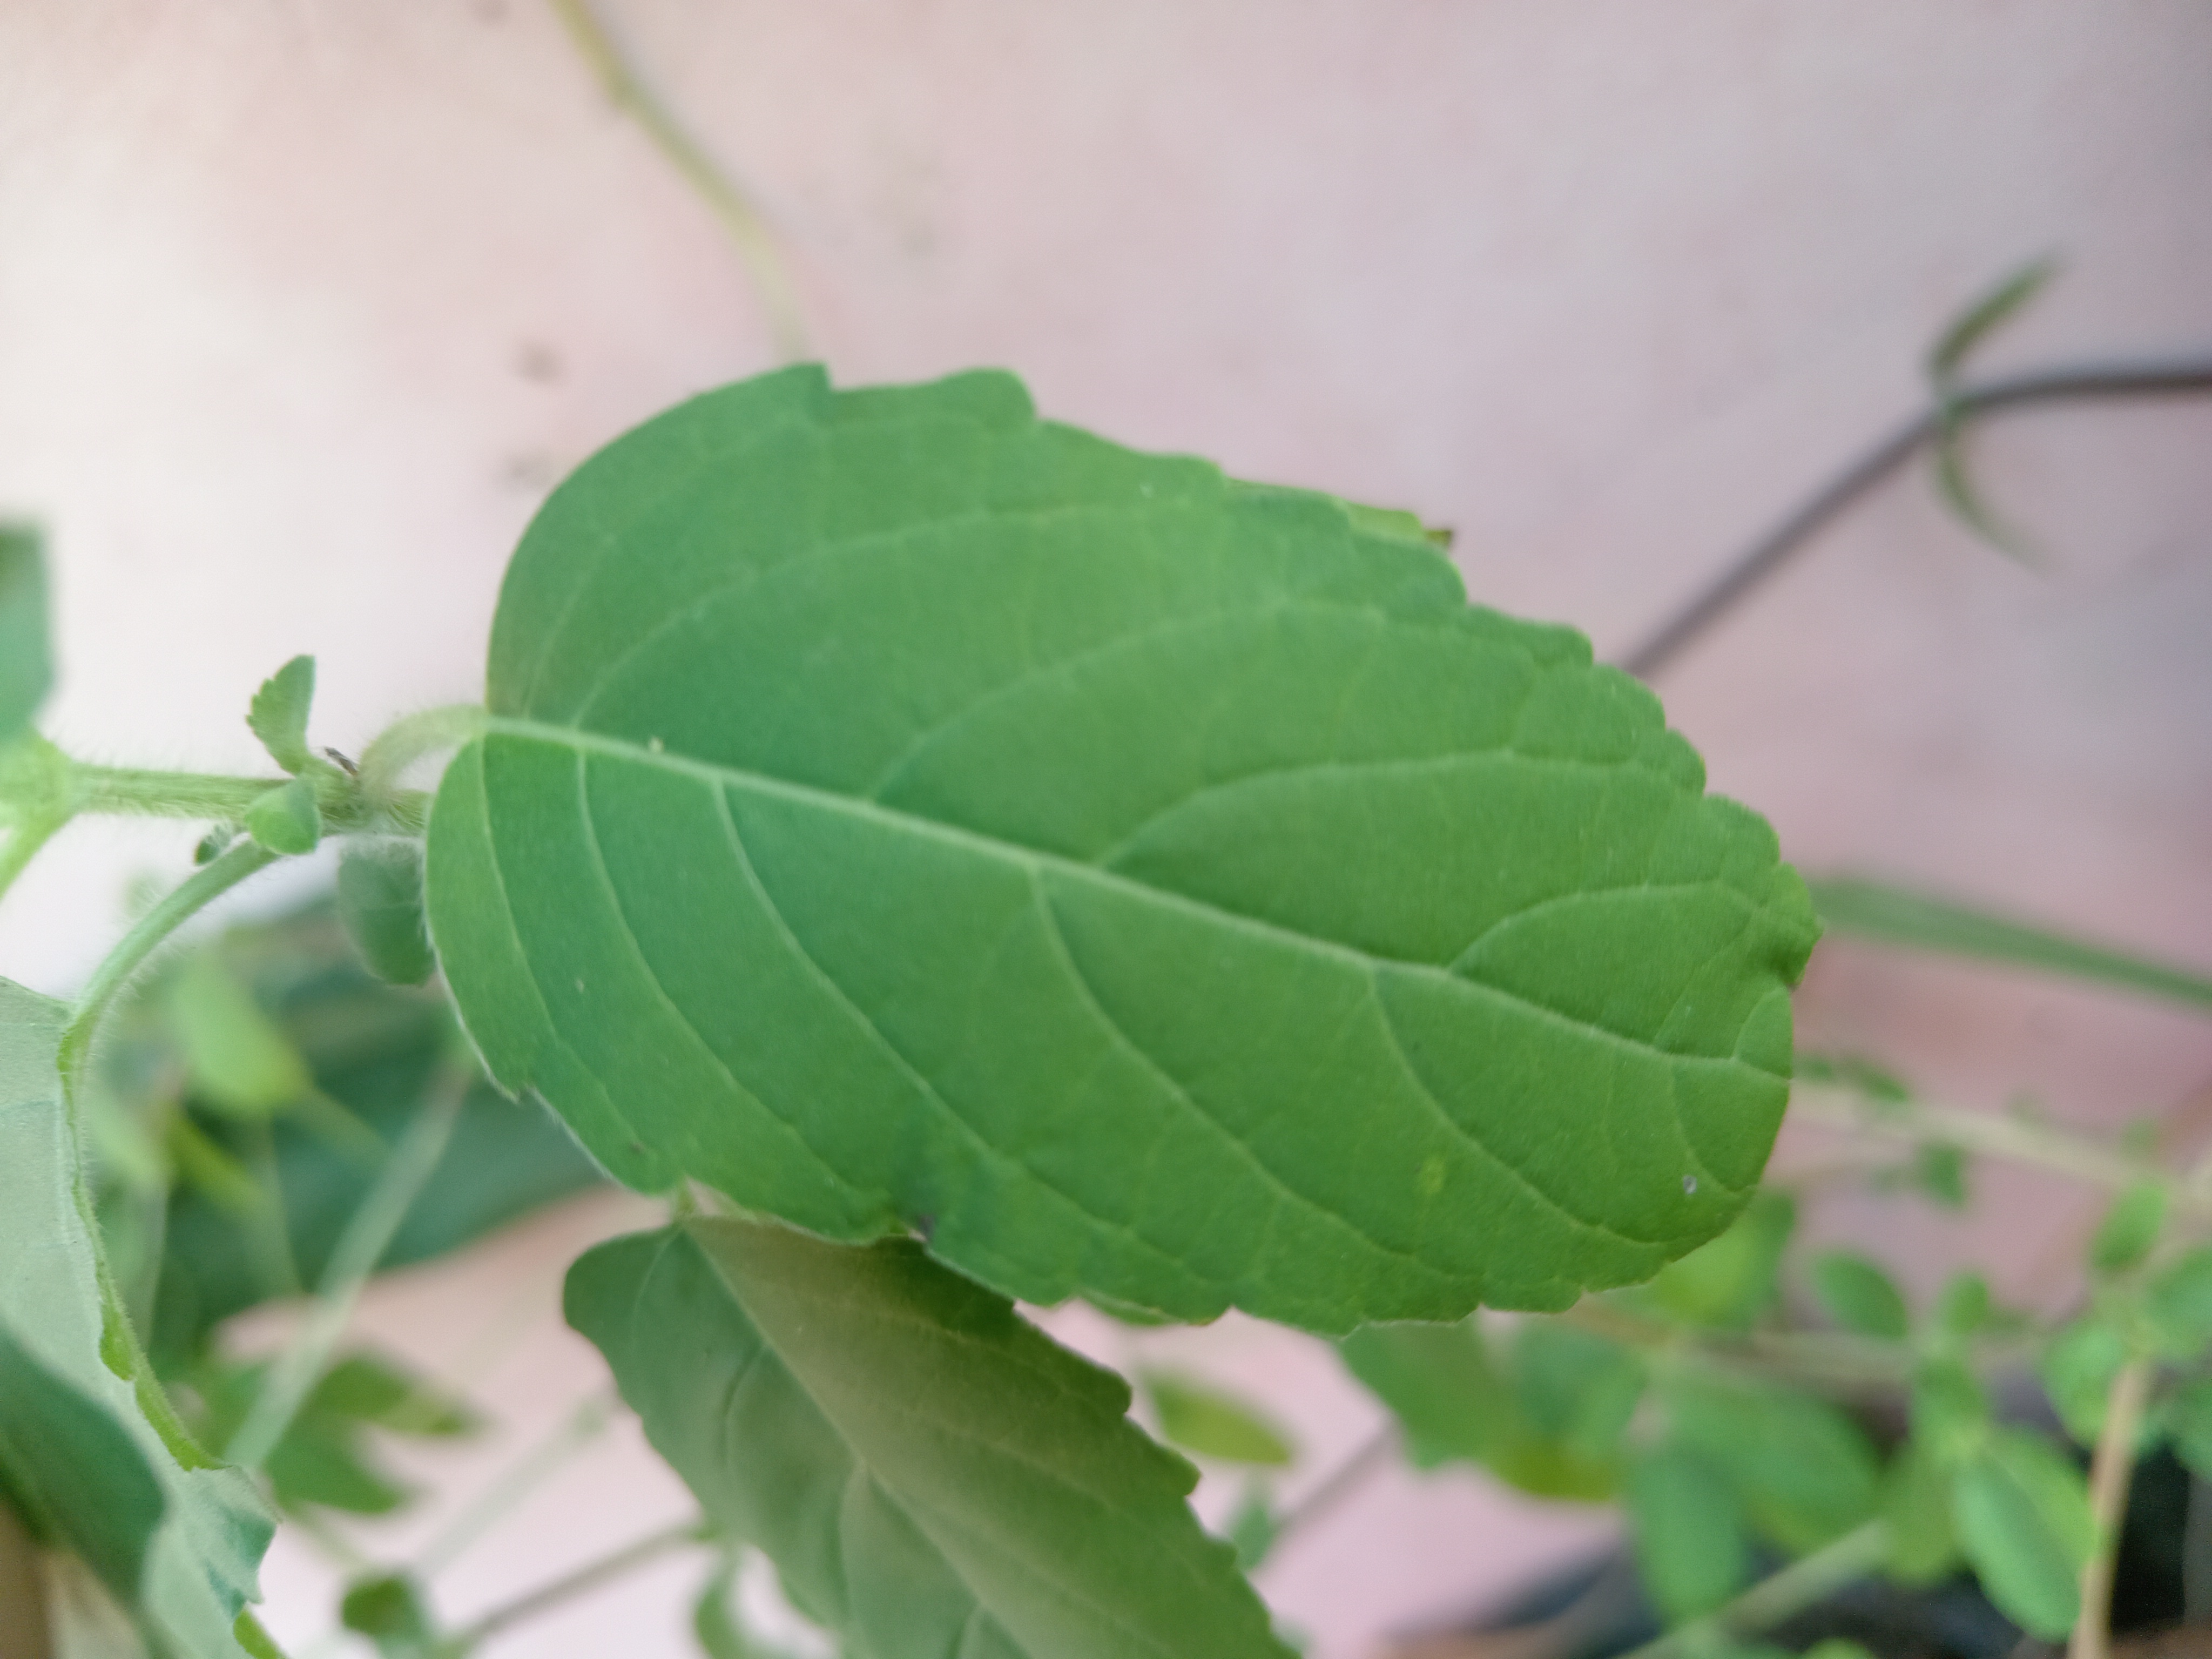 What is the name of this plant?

tulshi
